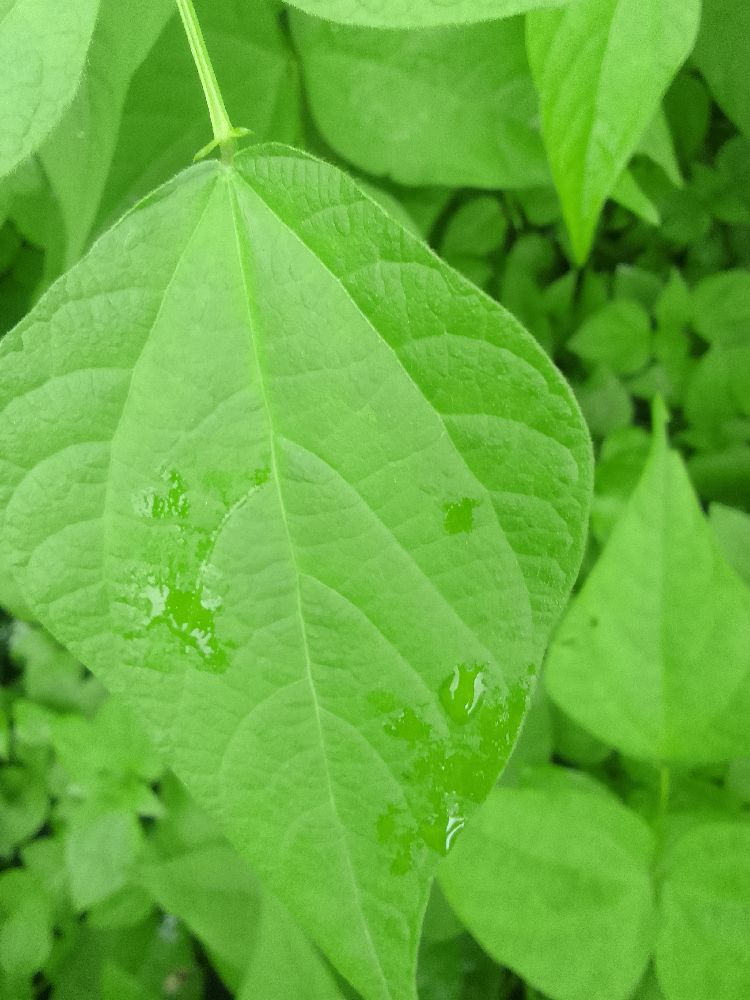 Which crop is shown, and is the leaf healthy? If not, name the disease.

common bean, healthy
